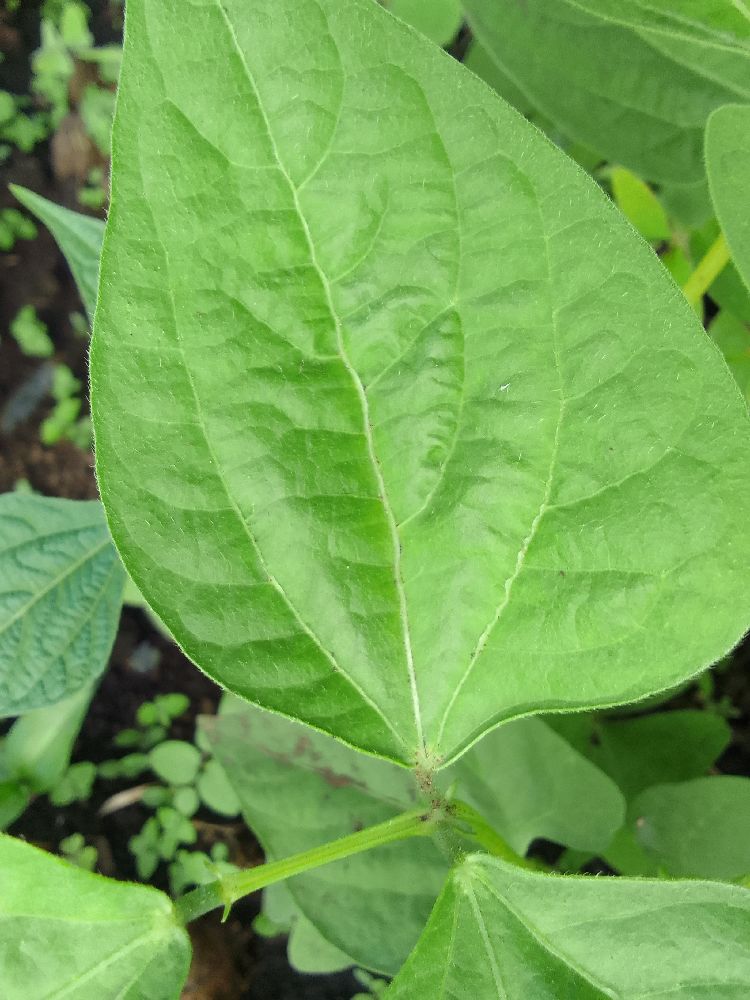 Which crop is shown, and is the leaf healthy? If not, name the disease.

common bean, healthy
